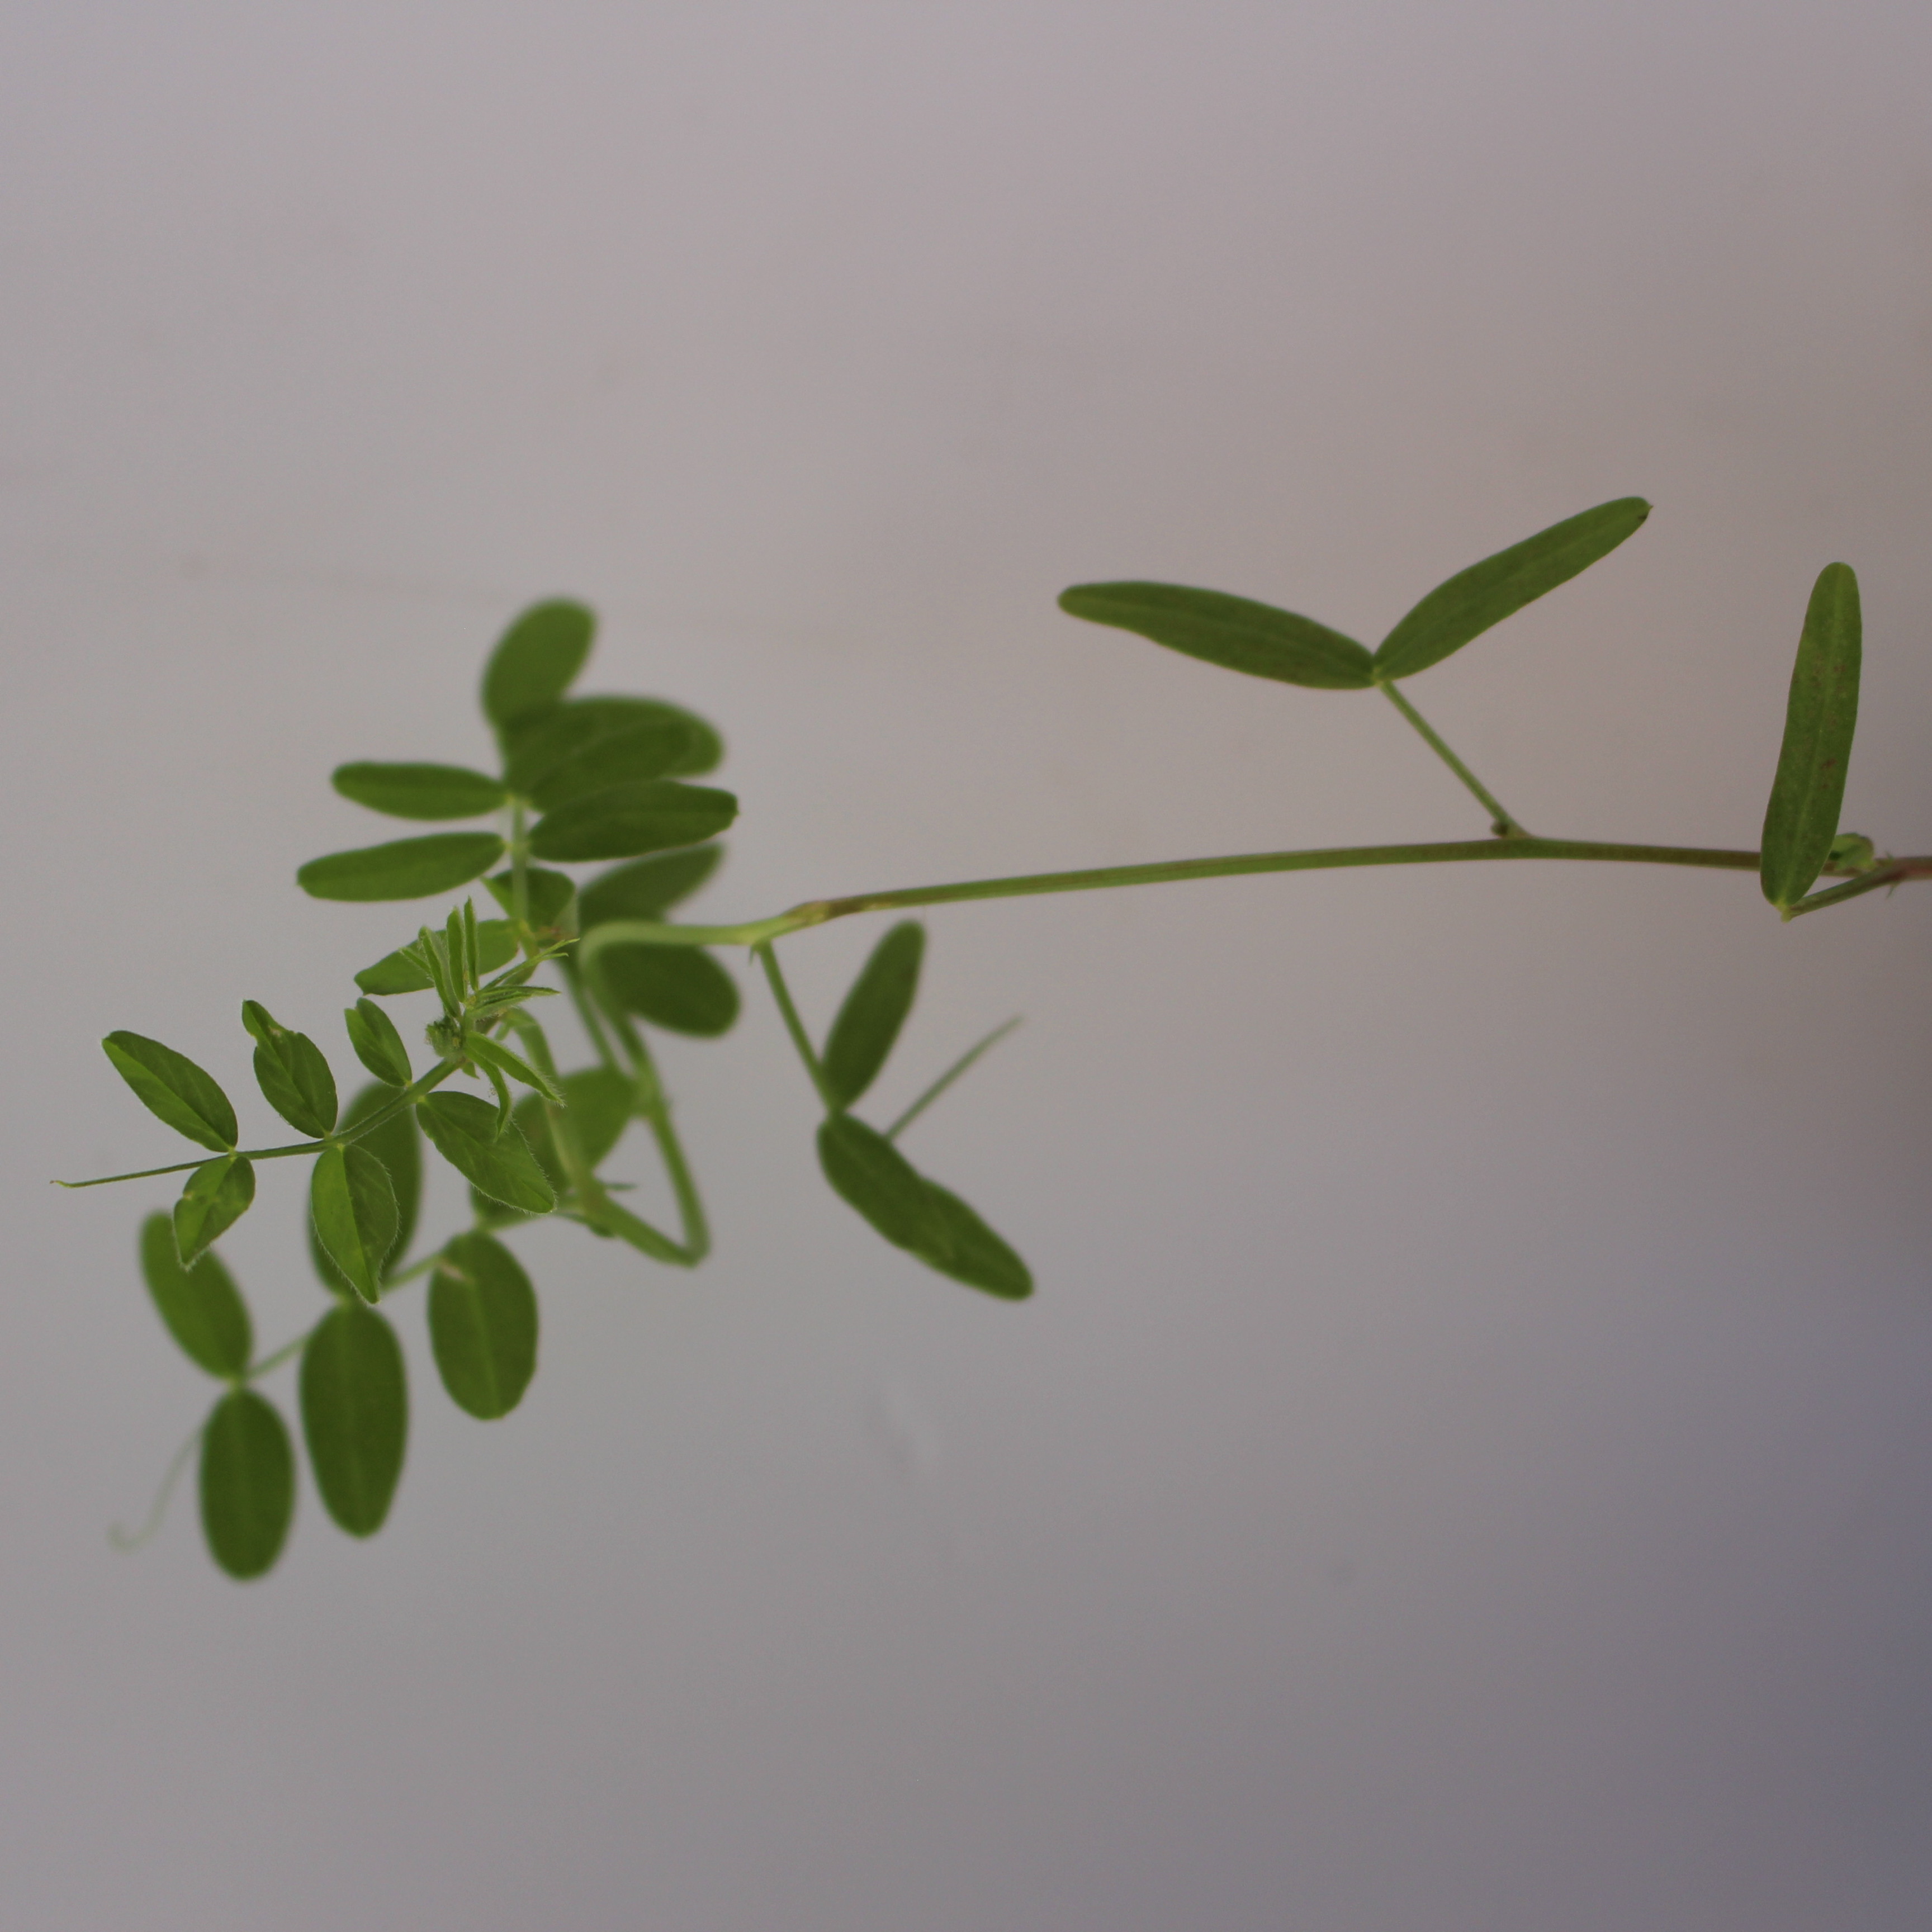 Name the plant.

Vicia sativa
